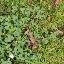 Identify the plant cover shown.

unstructured weed
